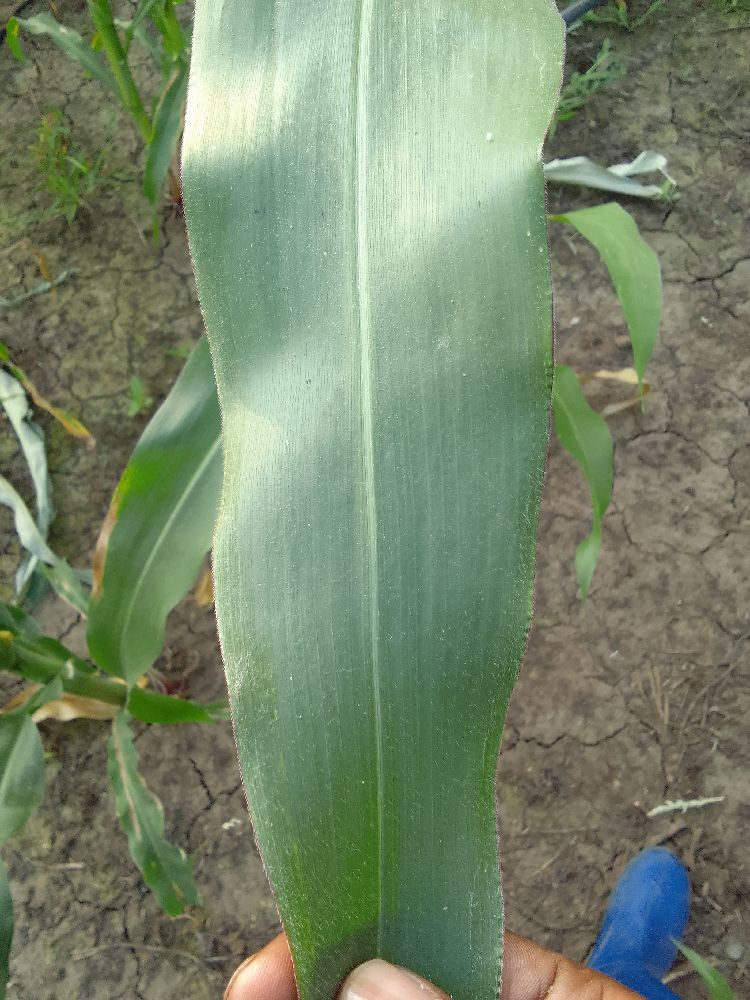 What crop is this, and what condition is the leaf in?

maize, healthy
